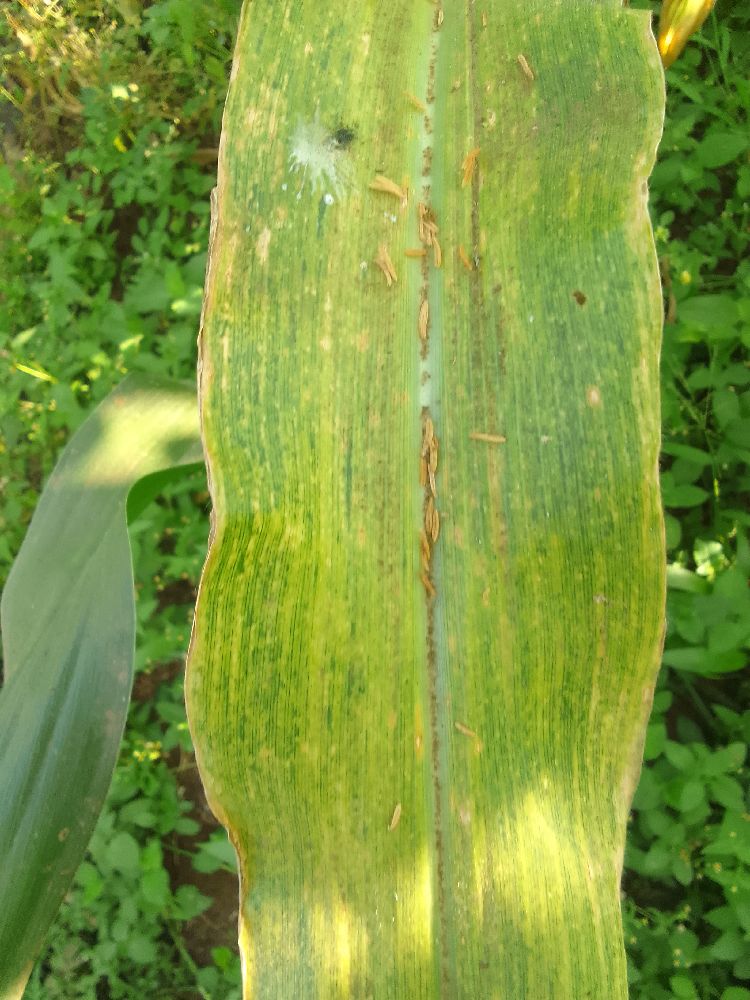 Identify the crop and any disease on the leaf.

maize, maize lethal necrosis
